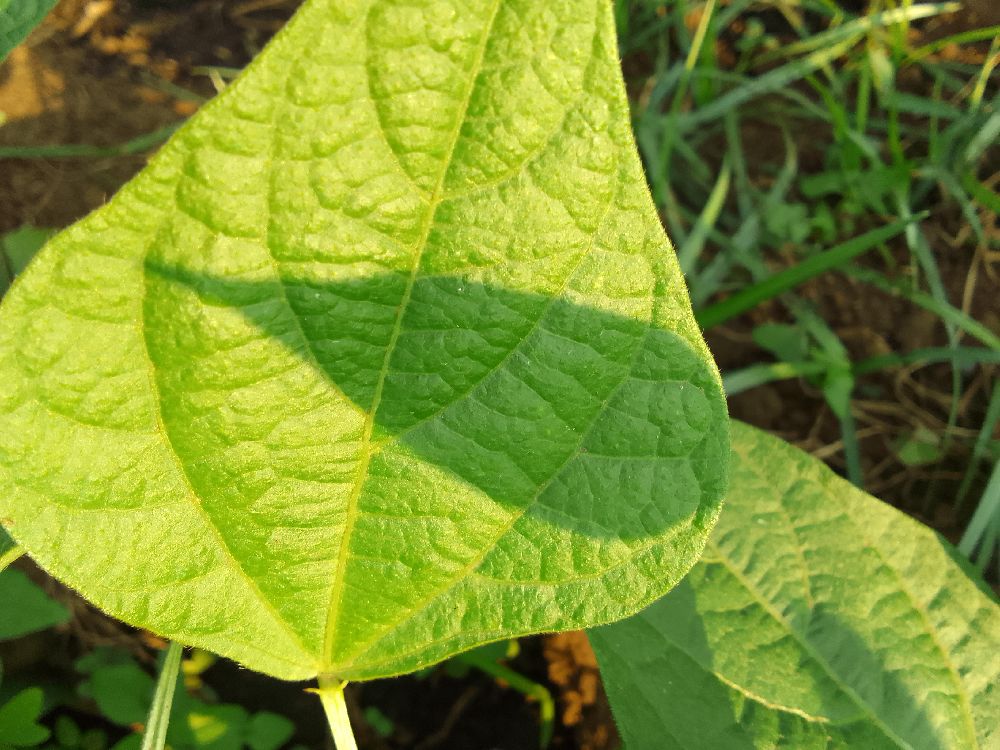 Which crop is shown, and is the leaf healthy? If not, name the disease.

common bean, healthy
